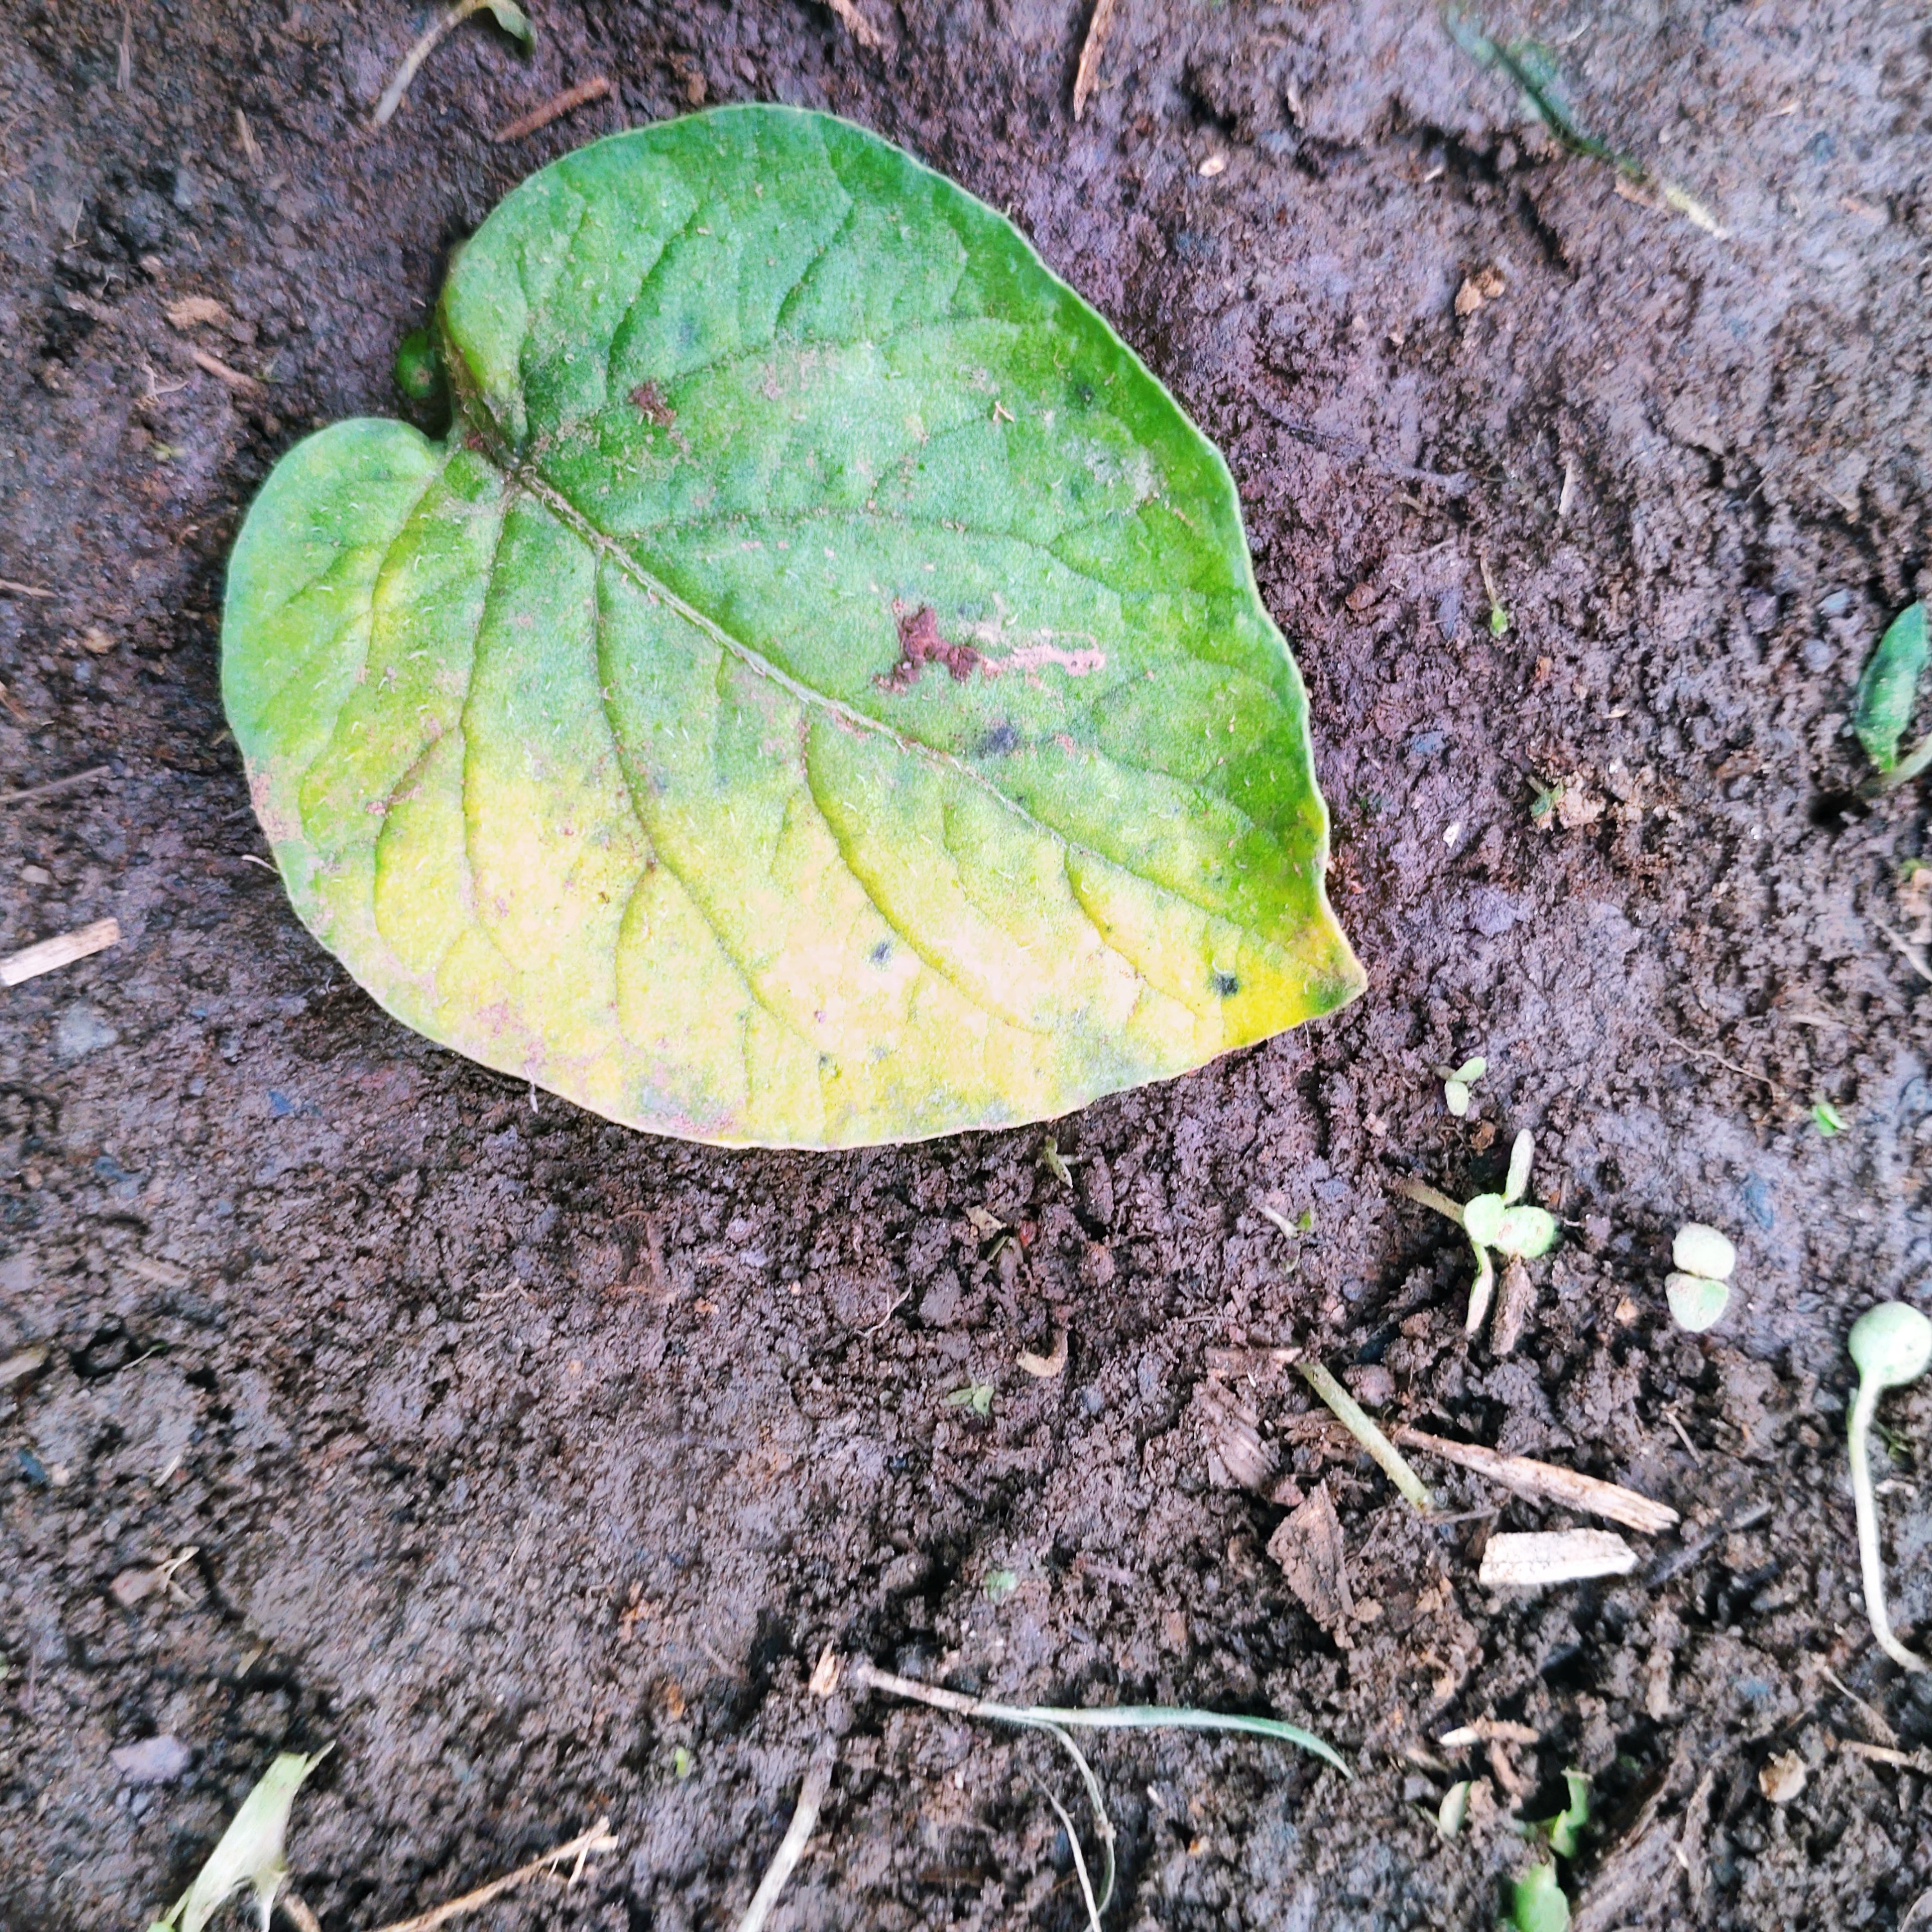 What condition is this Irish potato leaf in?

late blight
